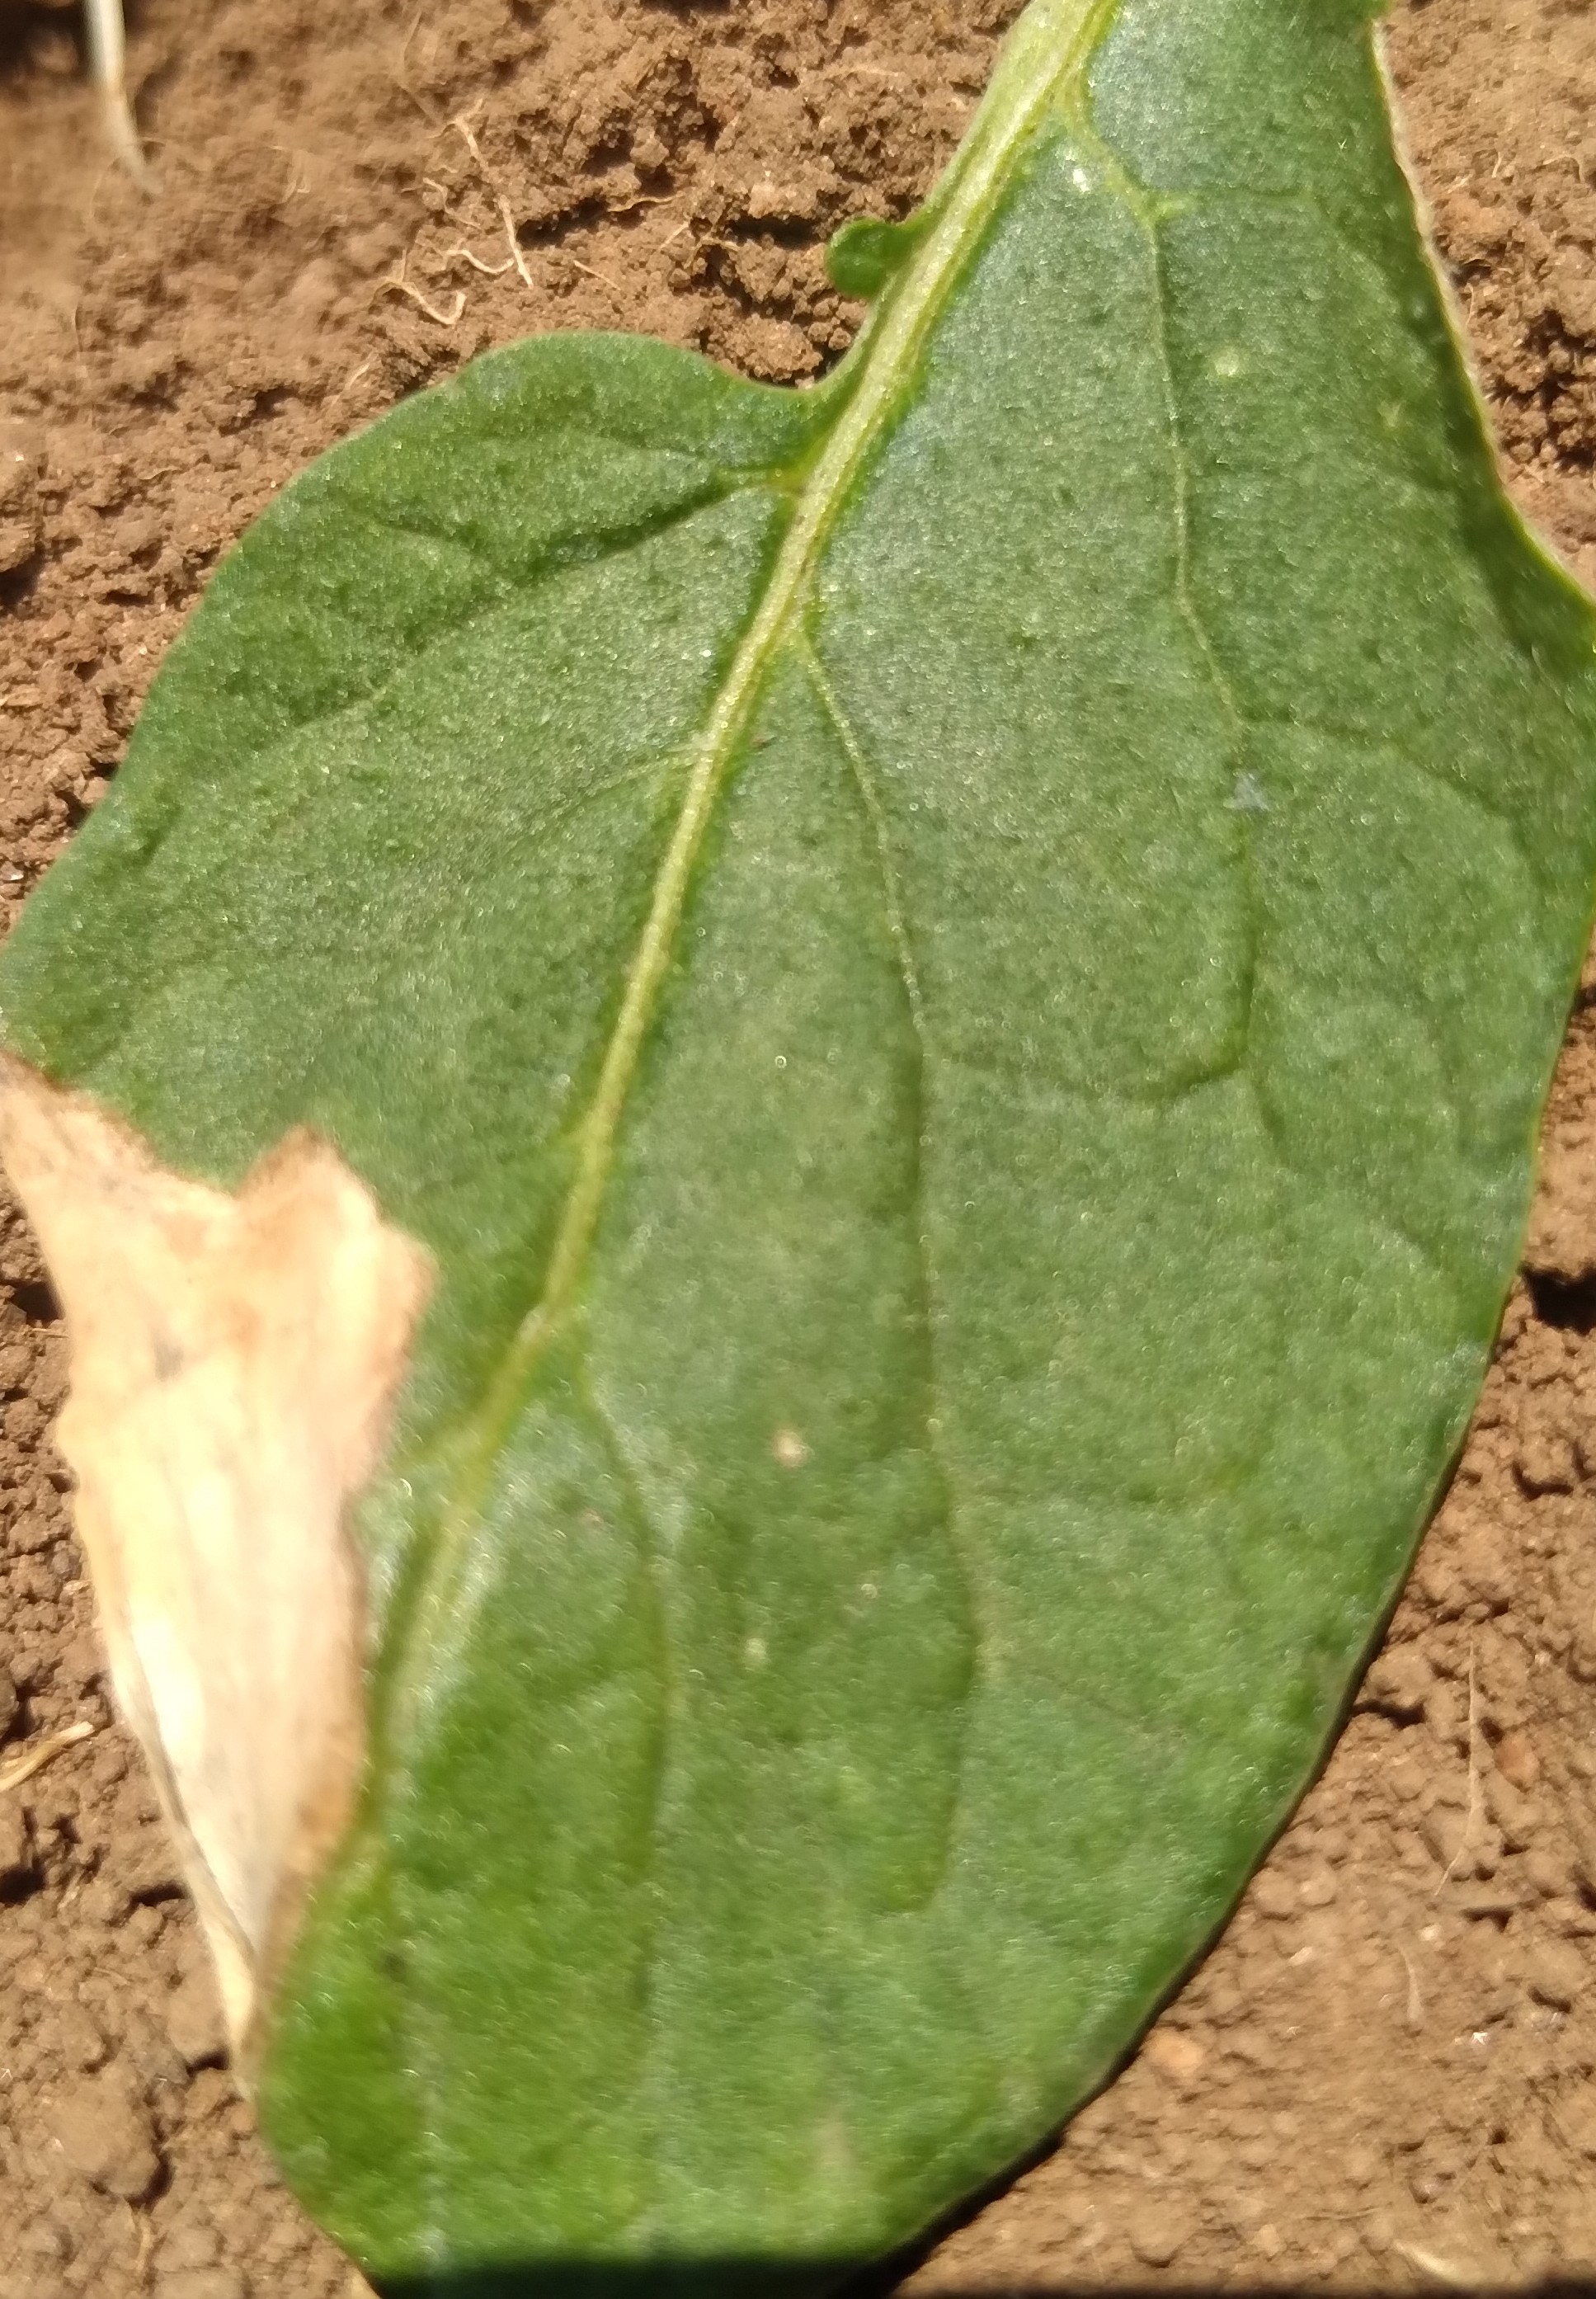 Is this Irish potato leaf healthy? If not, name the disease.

early blight
